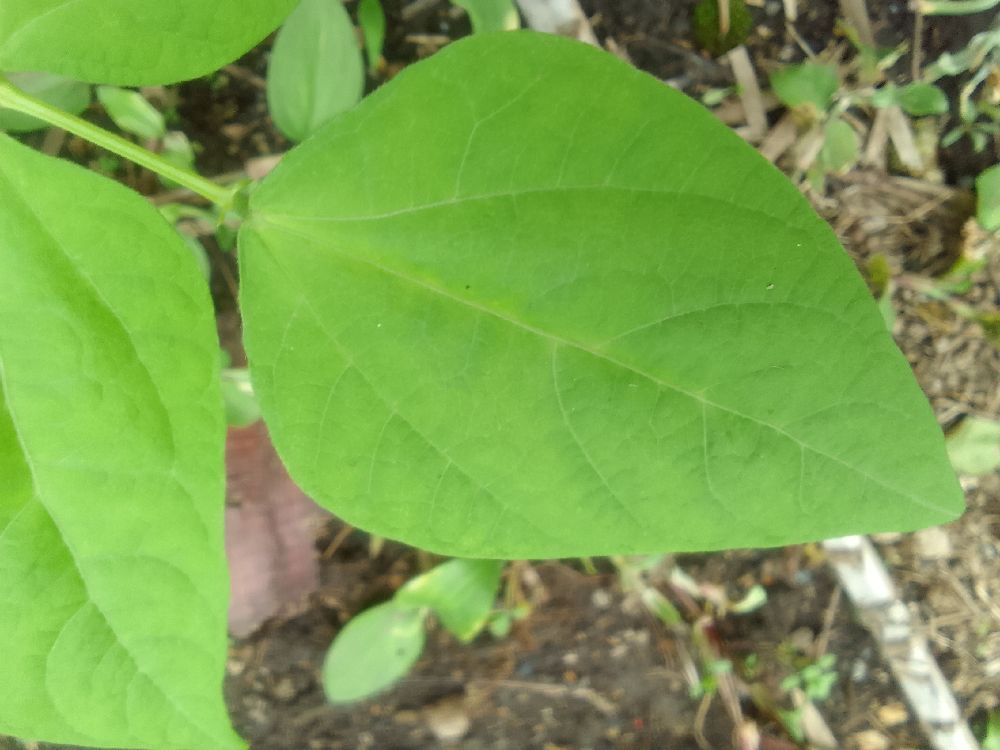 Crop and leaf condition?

common bean, healthy
